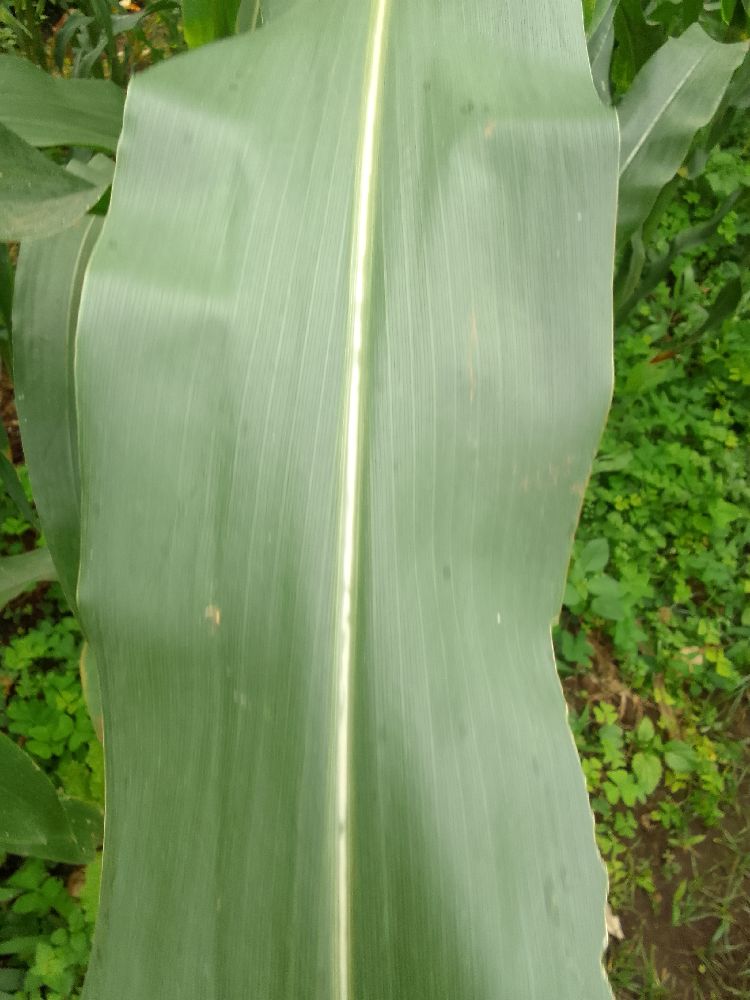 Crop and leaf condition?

maize, healthy
